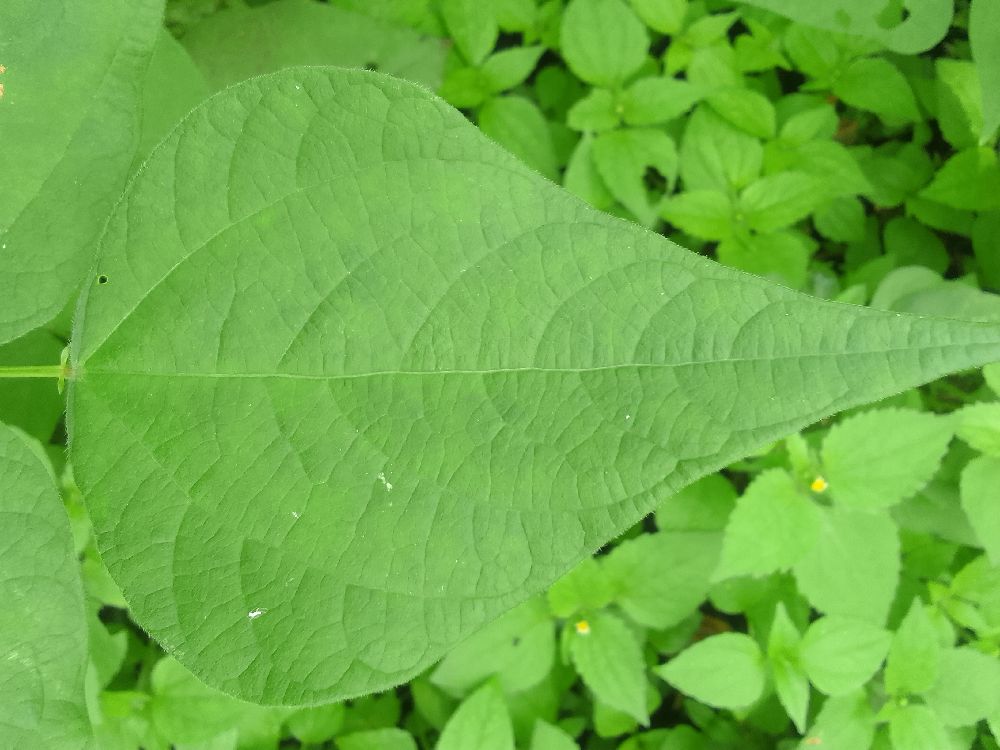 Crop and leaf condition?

common bean, healthy
